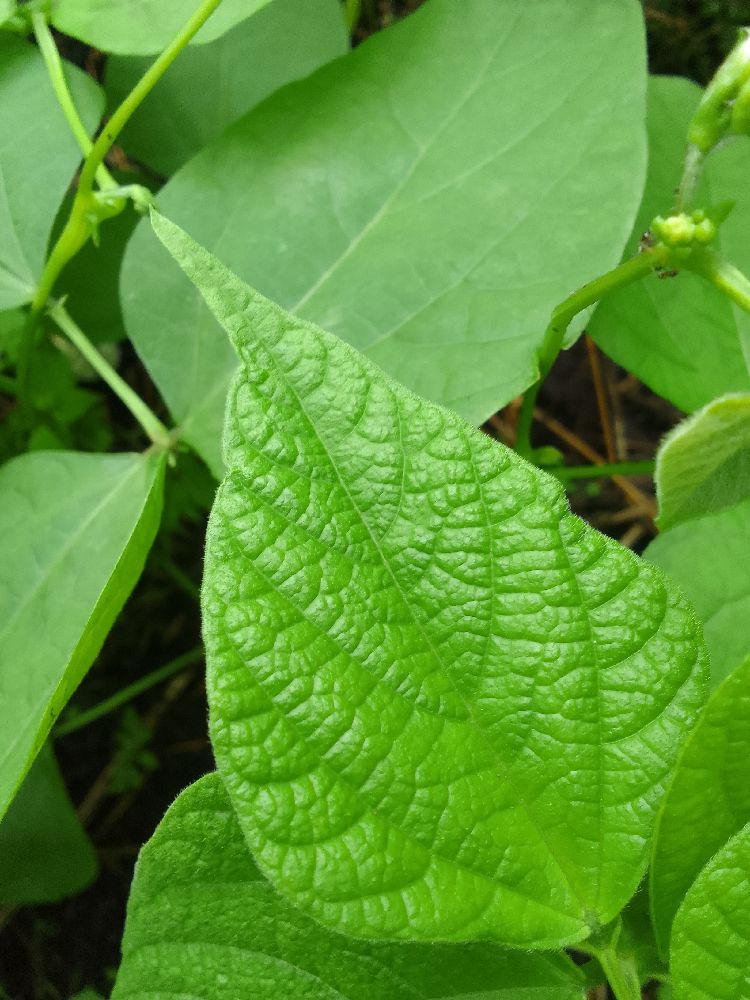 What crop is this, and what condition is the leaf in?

common bean, healthy
